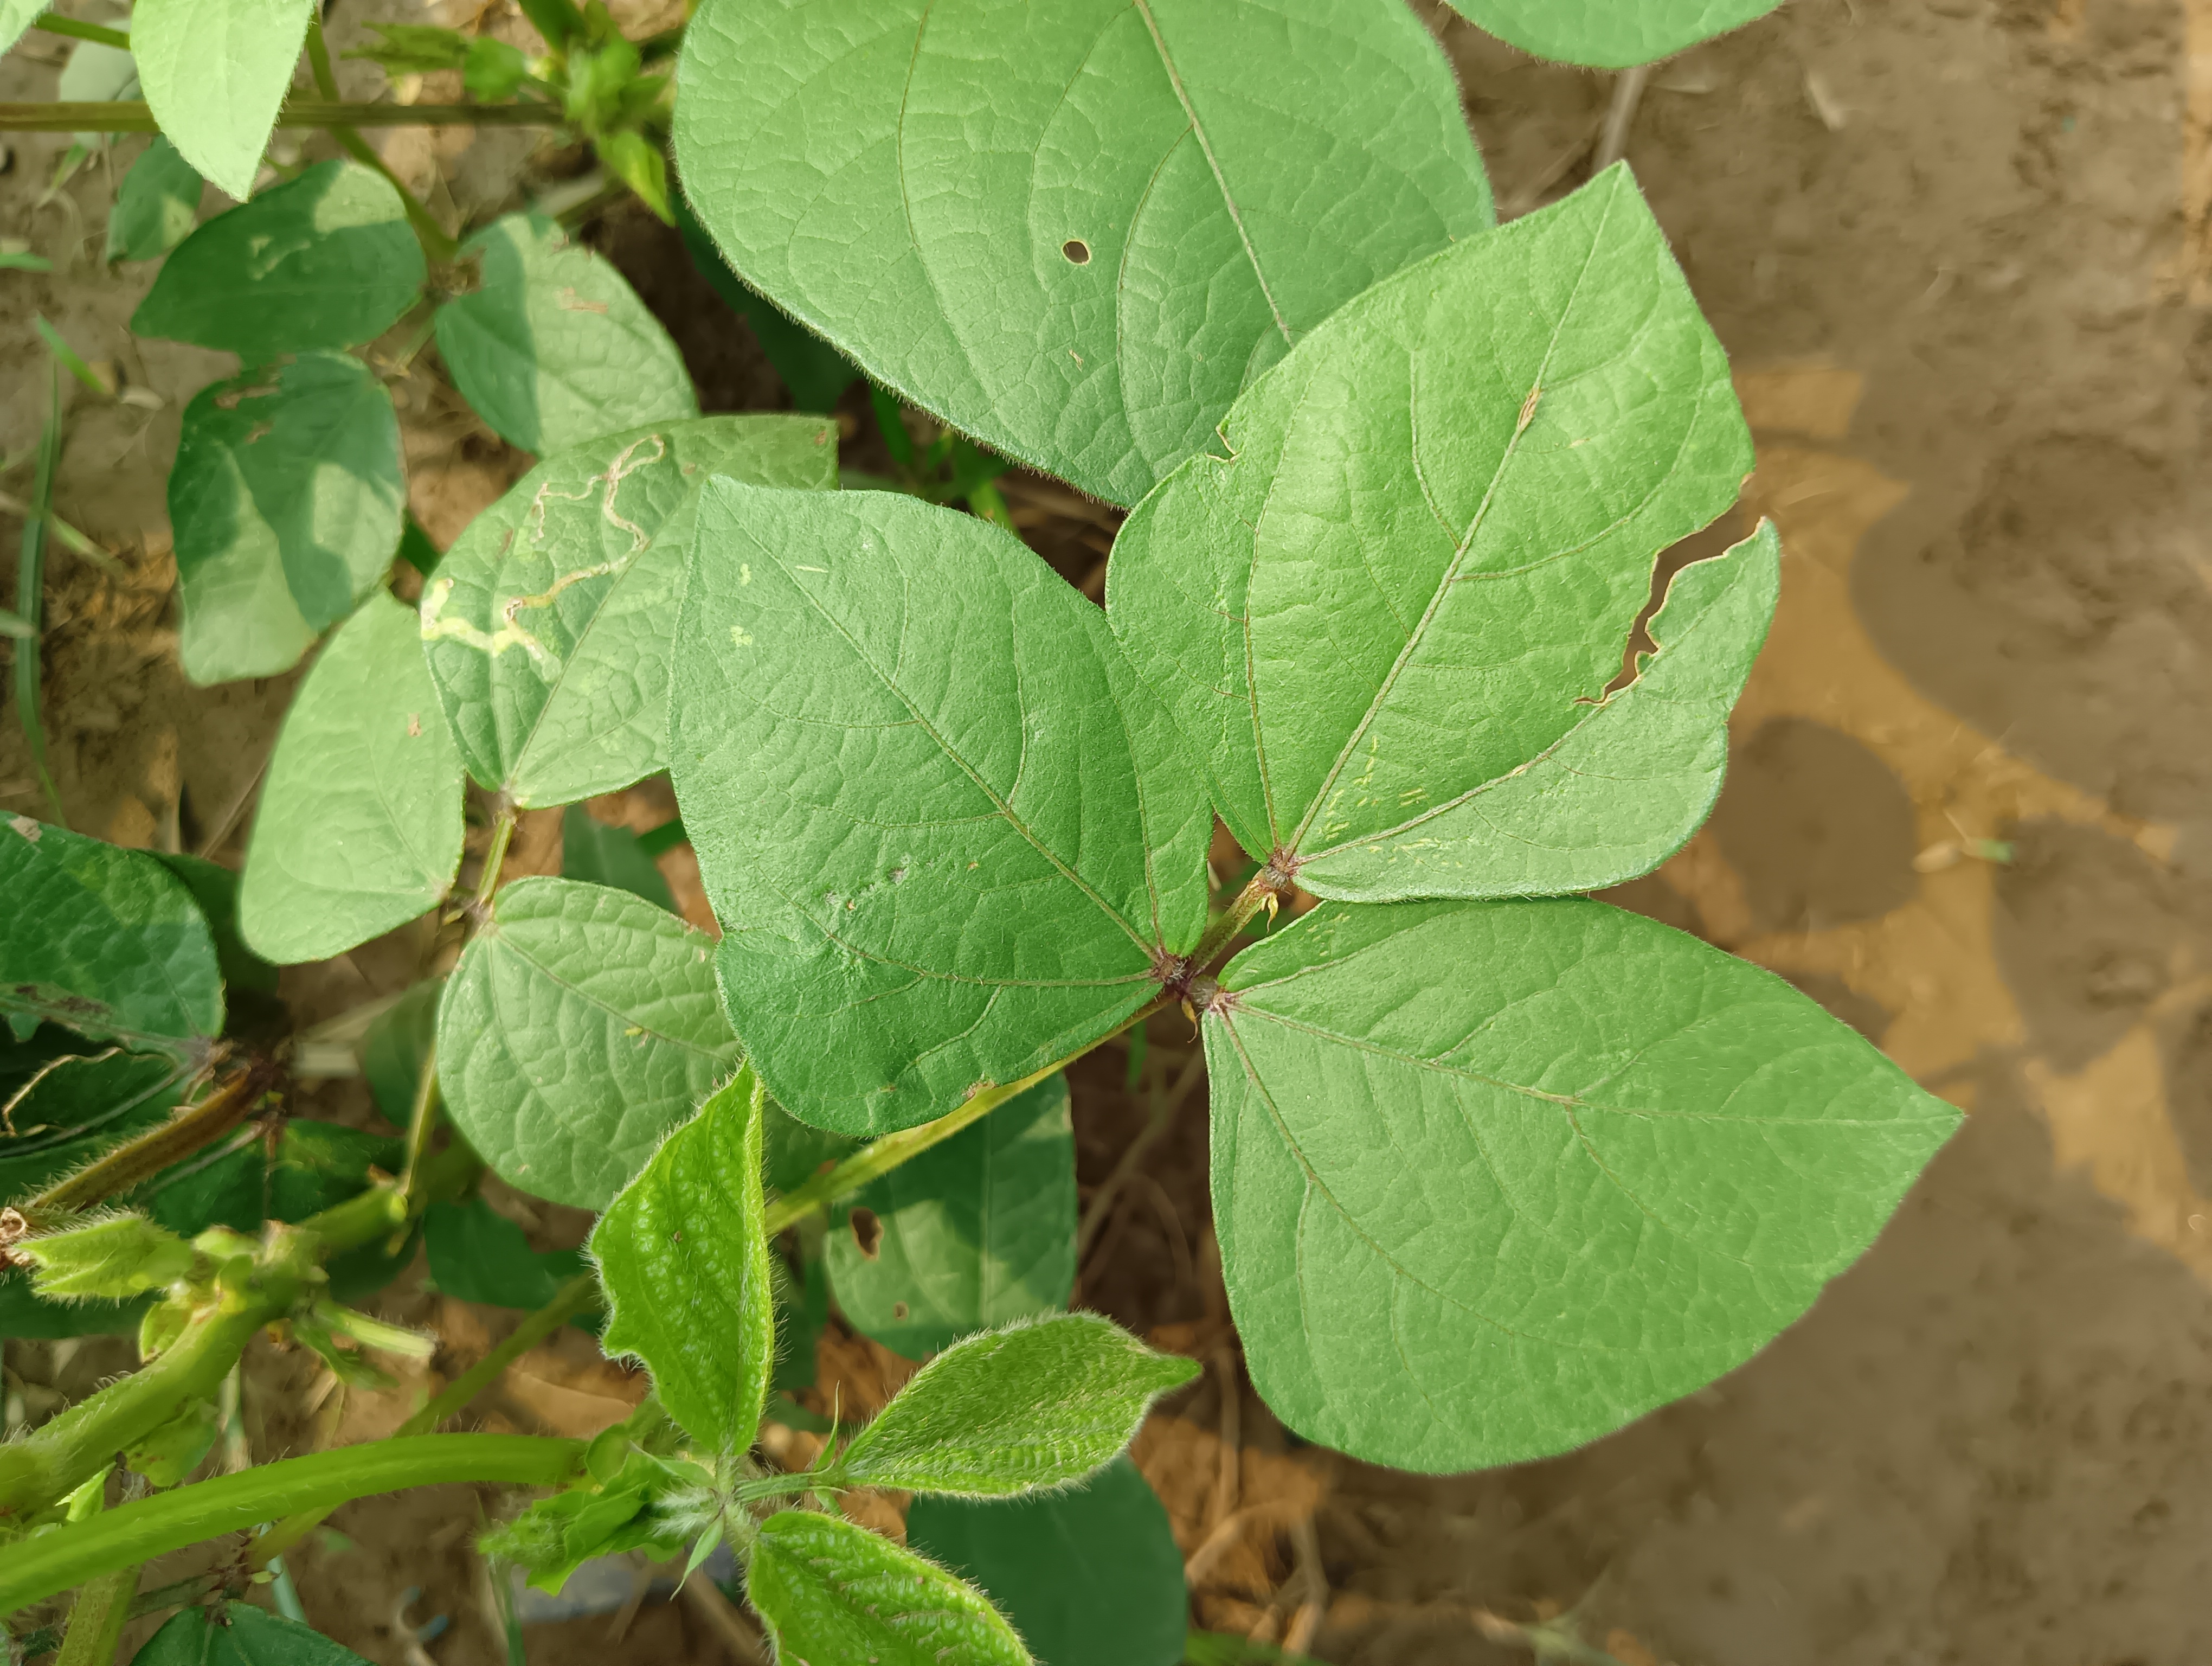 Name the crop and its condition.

mungbean, healthy
